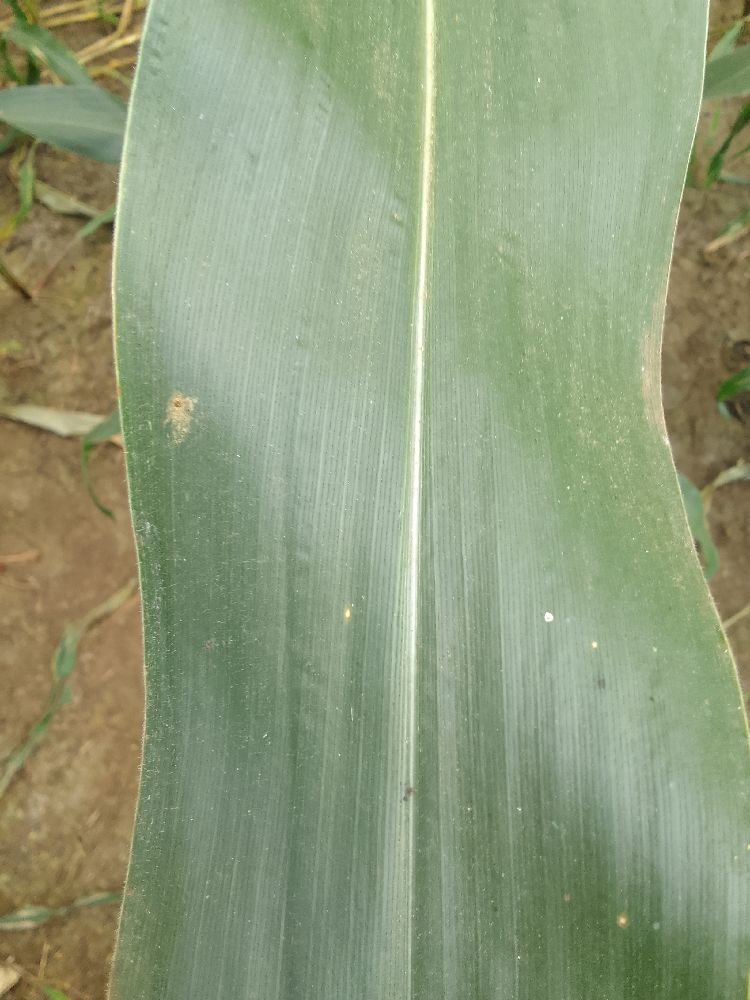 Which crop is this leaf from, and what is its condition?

maize, healthy
